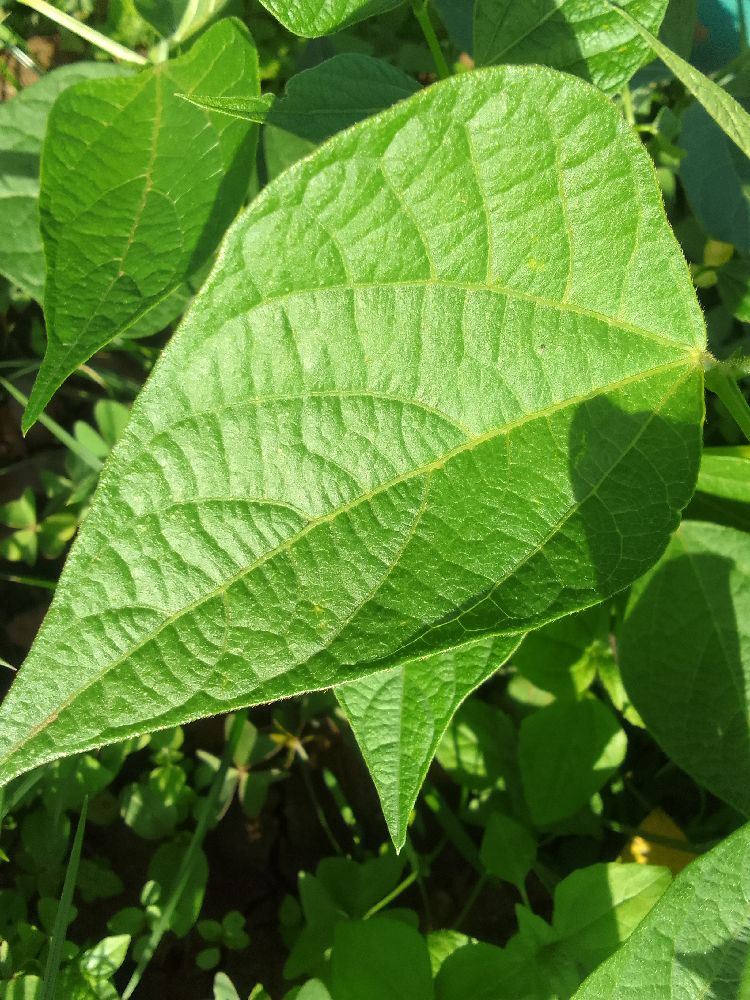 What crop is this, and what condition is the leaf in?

common bean, healthy
